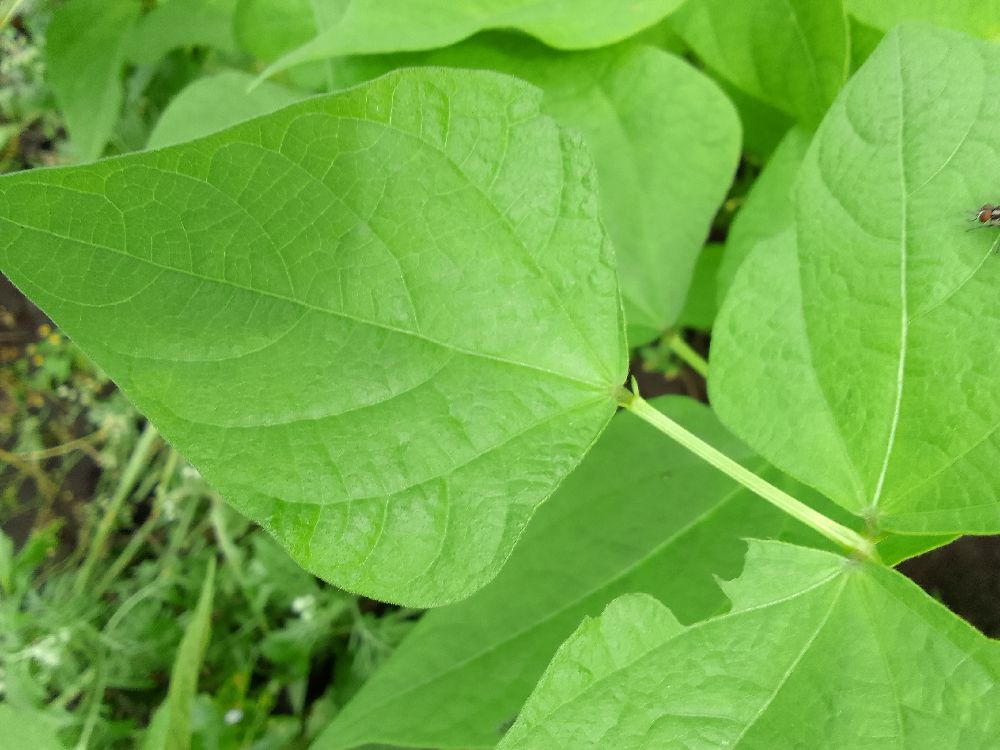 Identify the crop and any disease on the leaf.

common bean, healthy
